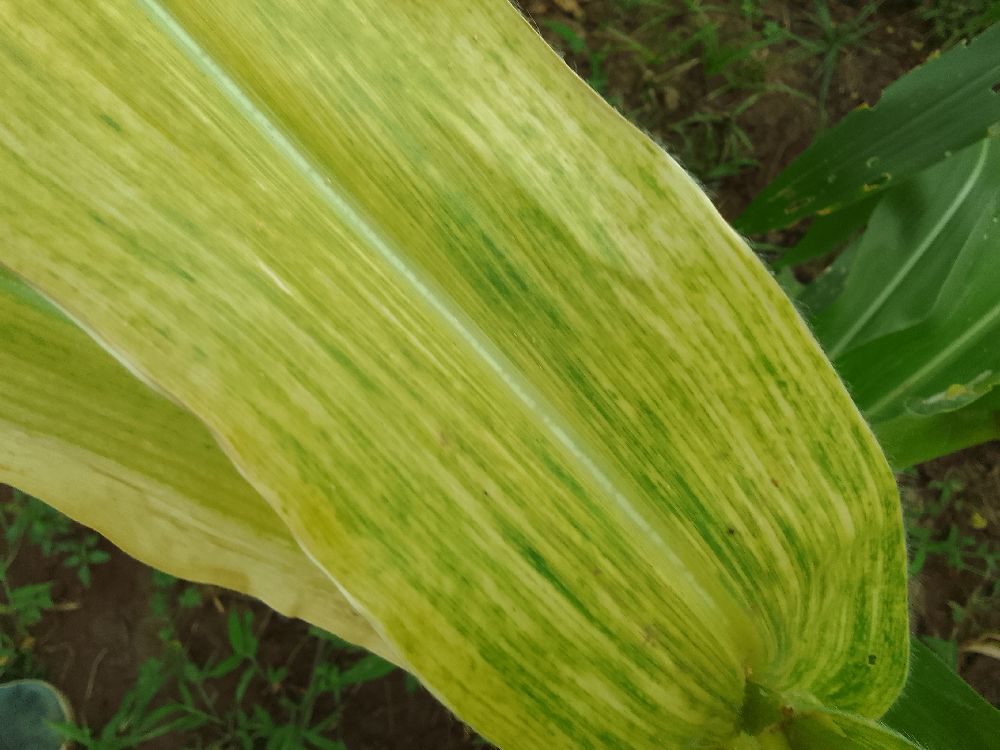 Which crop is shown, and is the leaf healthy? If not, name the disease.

maize, maize lethal necrosis
